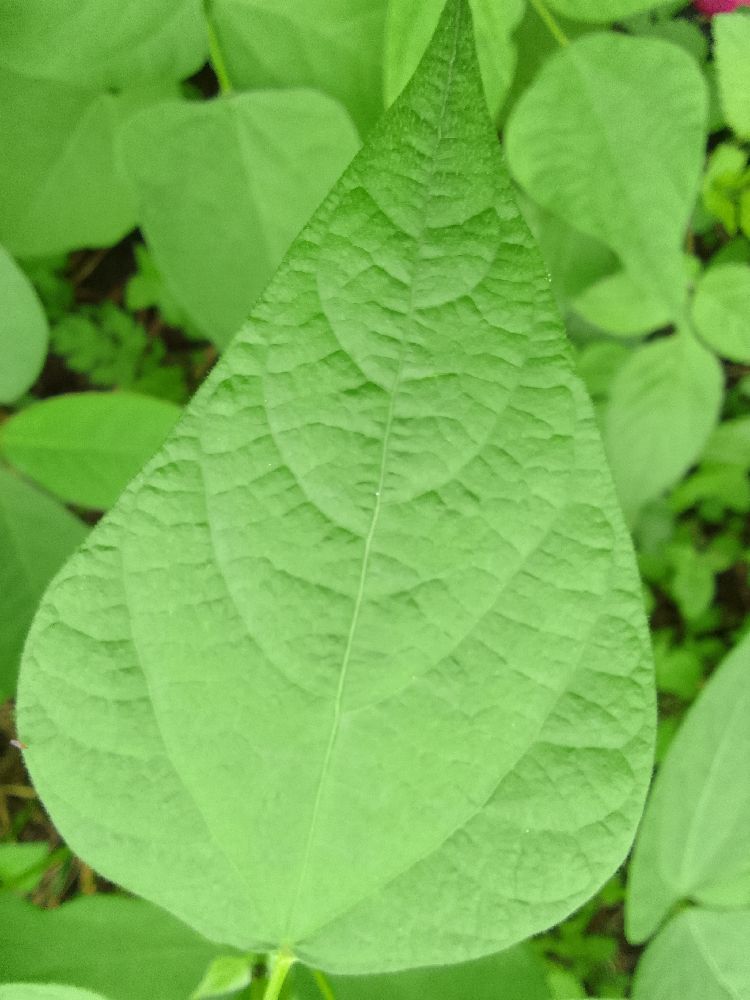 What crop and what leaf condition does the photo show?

common bean, healthy
